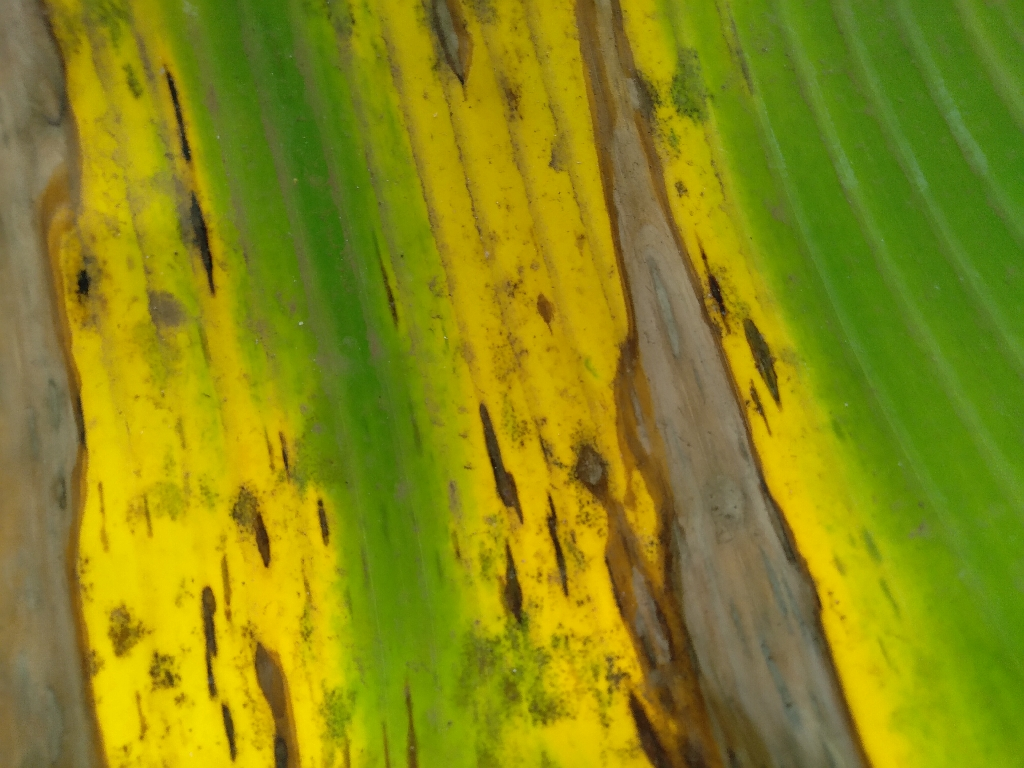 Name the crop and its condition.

banana, black sigatoka
